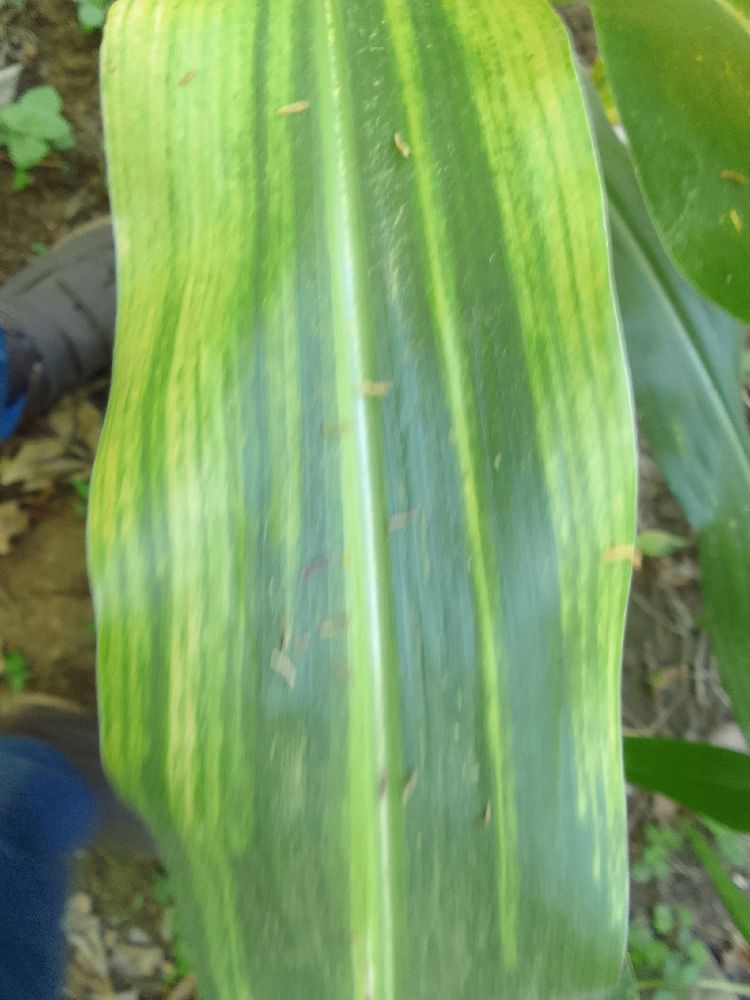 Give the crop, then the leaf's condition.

maize, maize lethal necrosis
